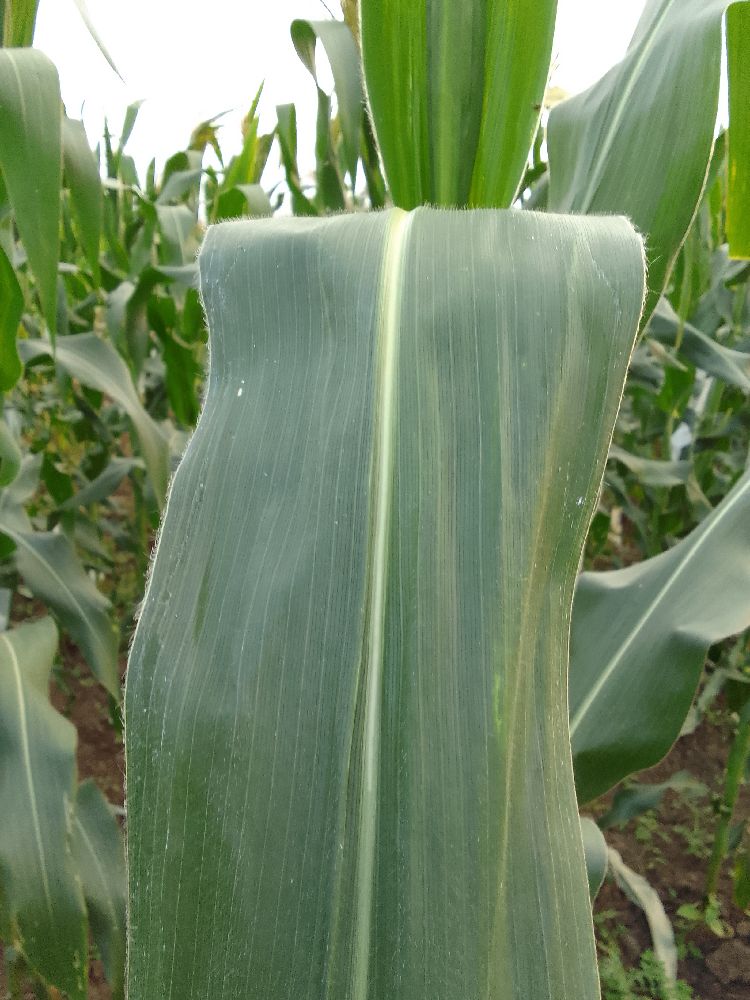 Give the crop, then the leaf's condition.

maize, healthy
